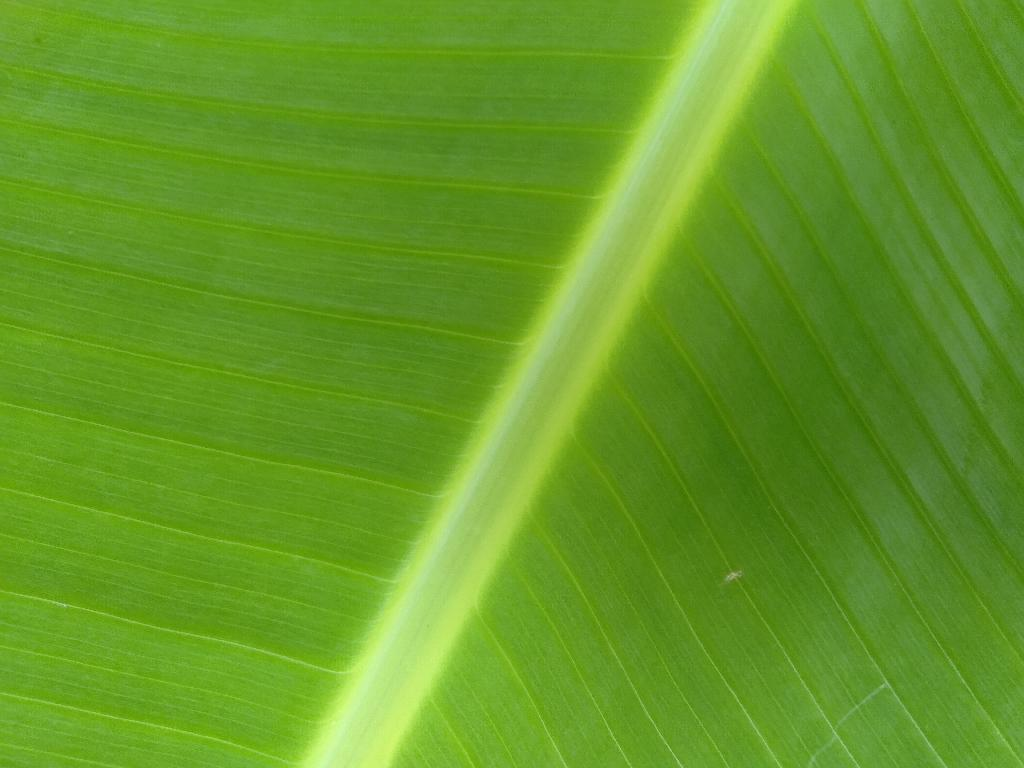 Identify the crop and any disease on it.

banana, healthy
